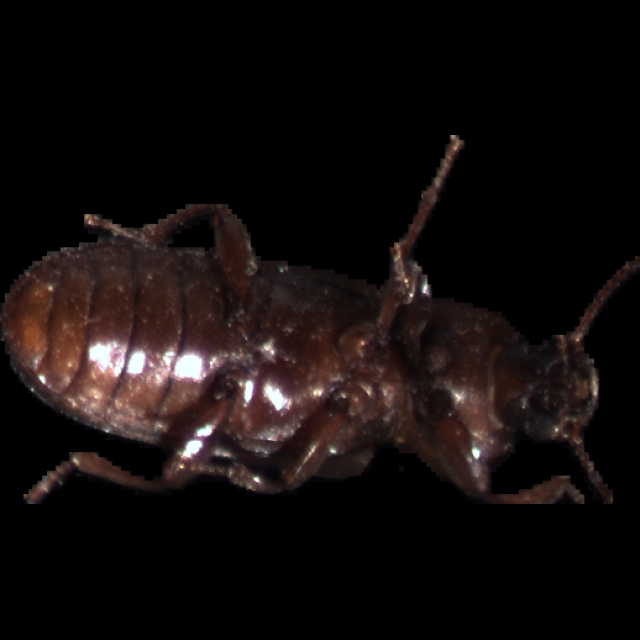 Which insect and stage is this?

mealworm beetle
